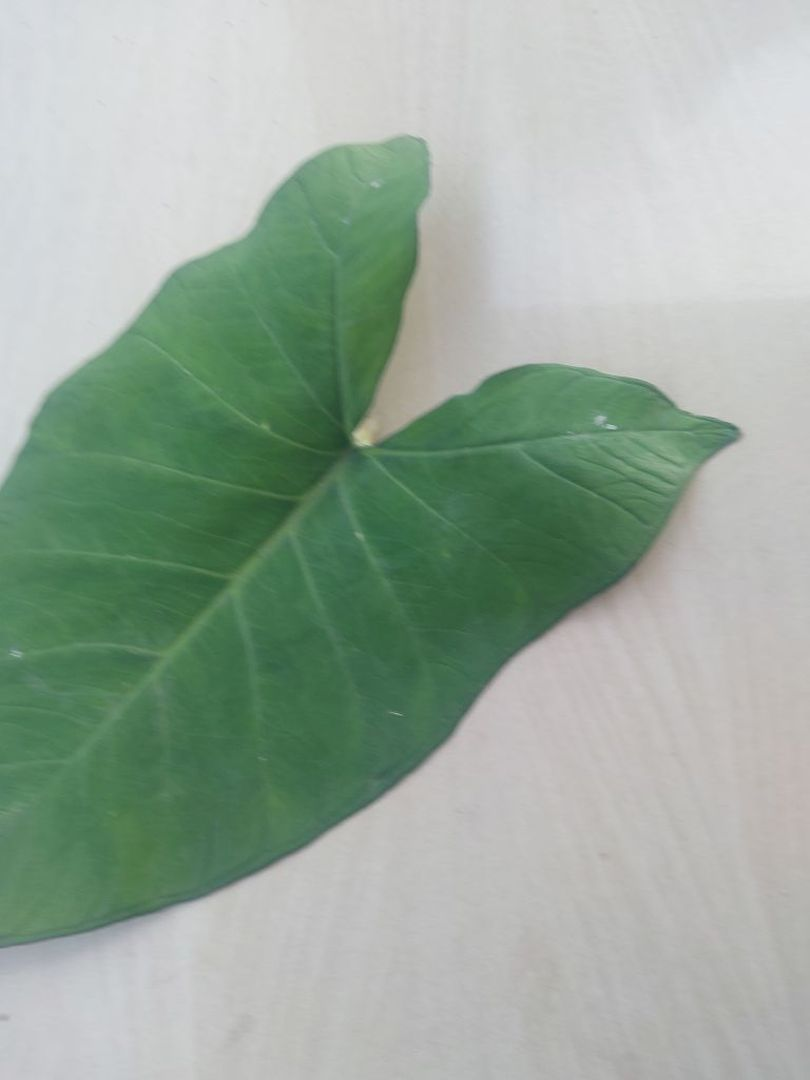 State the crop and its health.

taro, healthy
